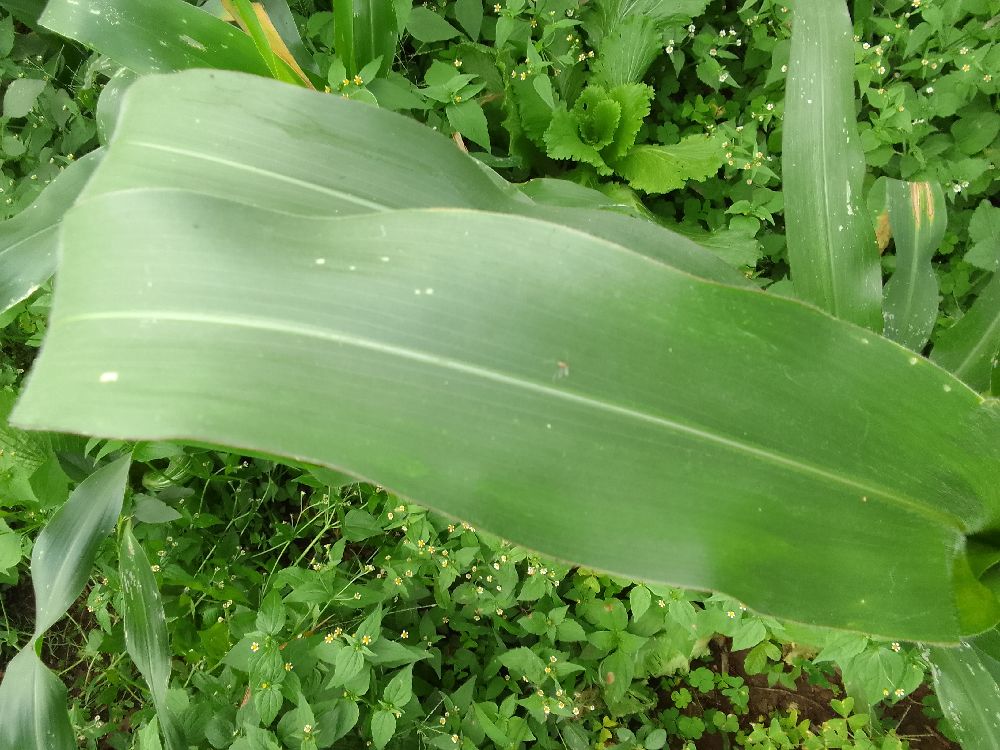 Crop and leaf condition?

maize, healthy
